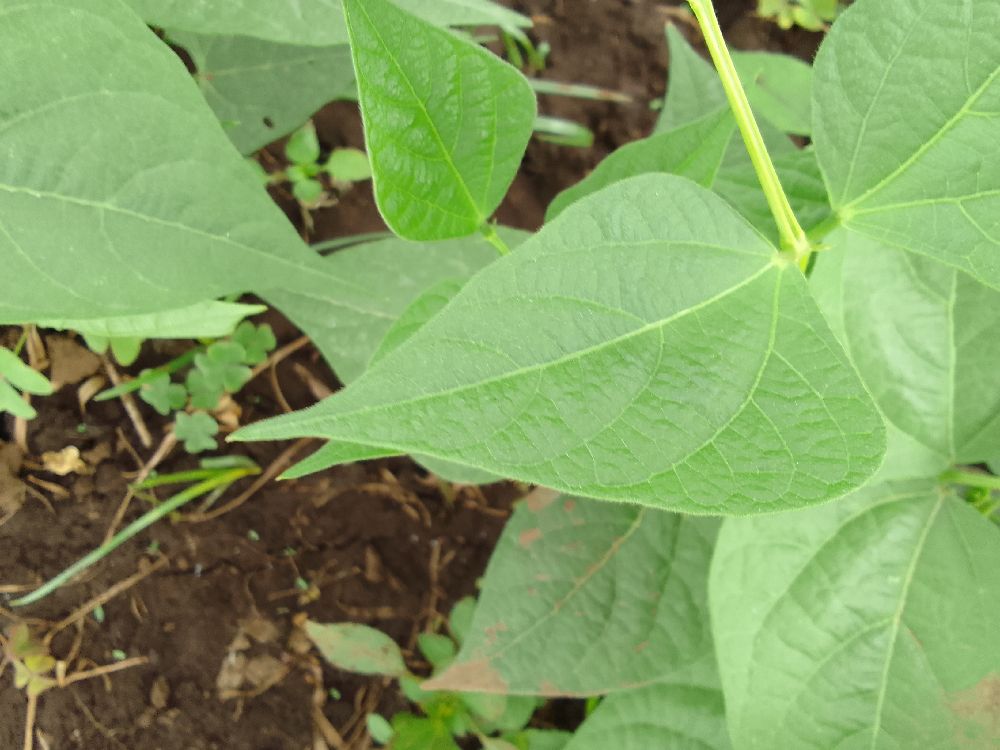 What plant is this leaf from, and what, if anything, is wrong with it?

common bean, healthy
